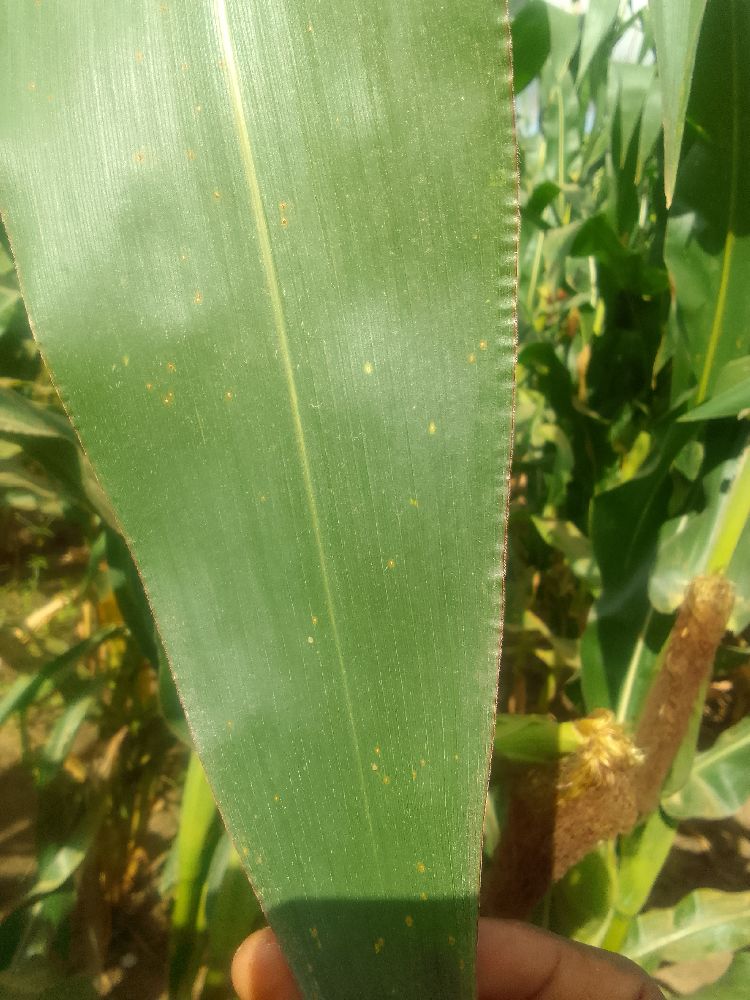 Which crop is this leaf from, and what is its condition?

maize, healthy
